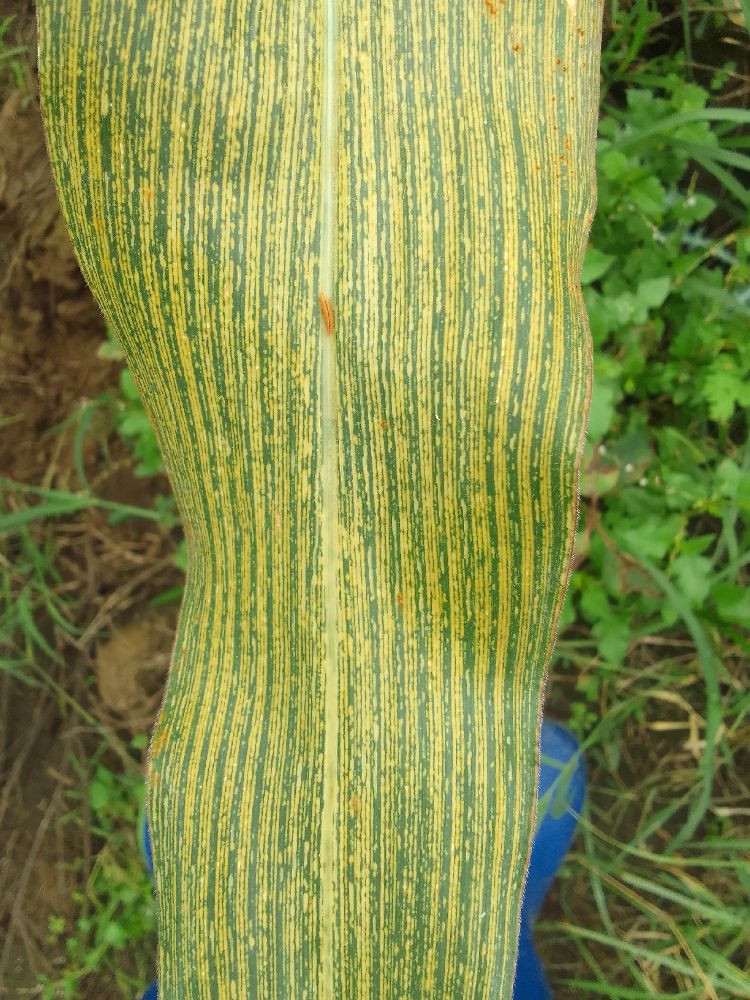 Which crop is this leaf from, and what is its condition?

maize, maize streak virus
